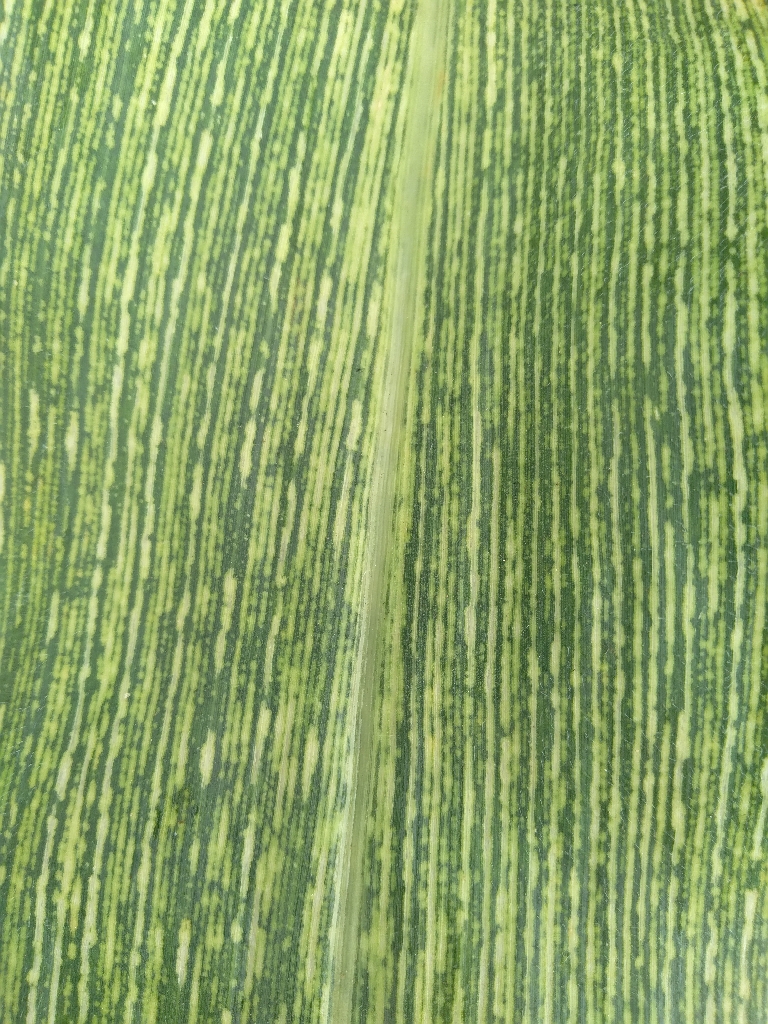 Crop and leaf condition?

maize, maize streak virus
